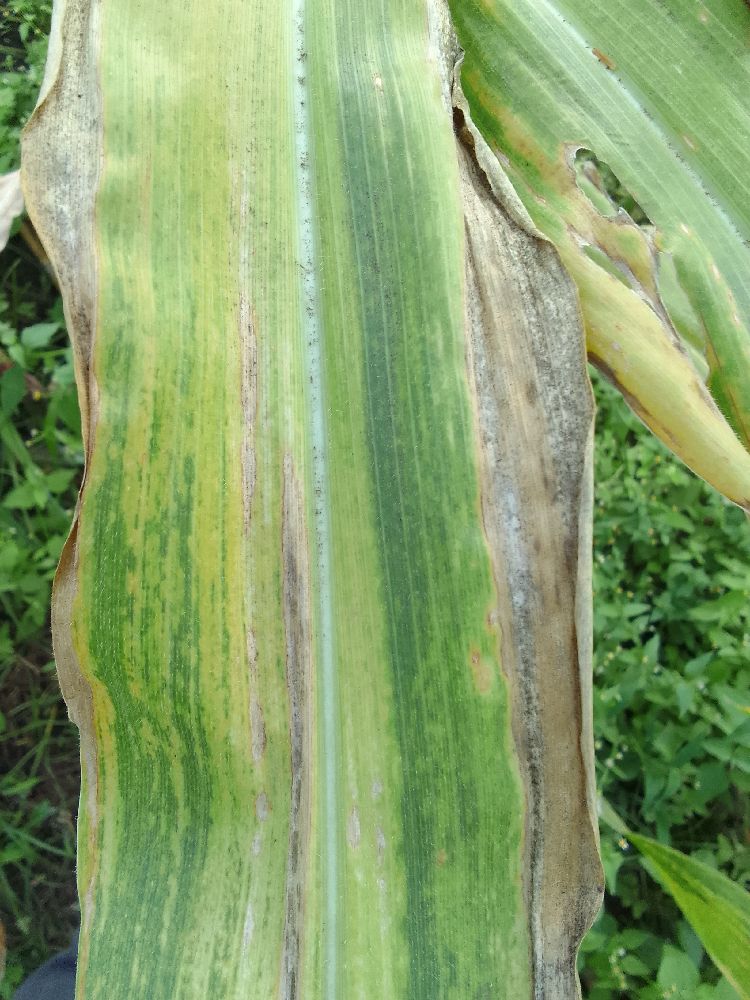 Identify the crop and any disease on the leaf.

maize, maize lethal necrosis
